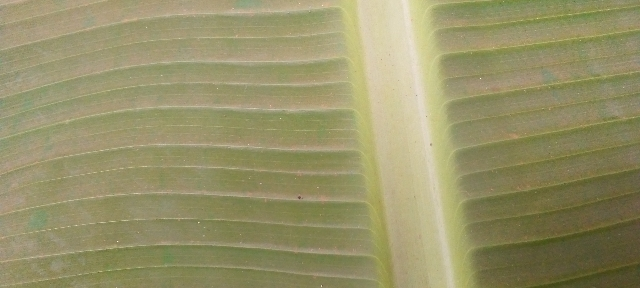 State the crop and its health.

banana, healthy
